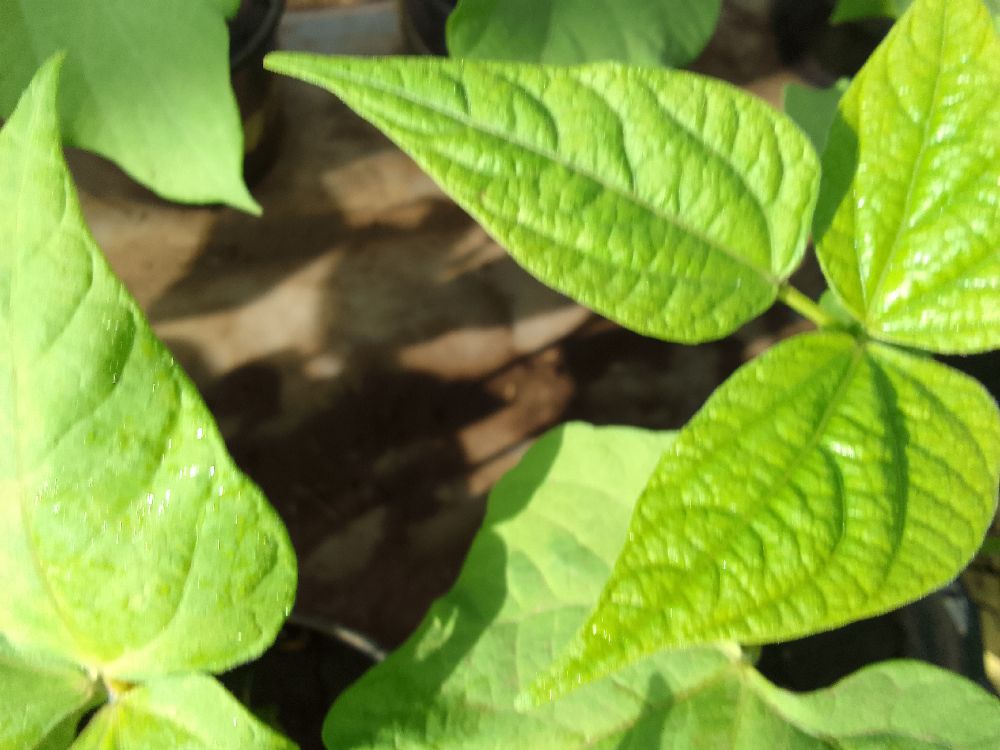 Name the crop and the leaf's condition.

common bean, healthy
